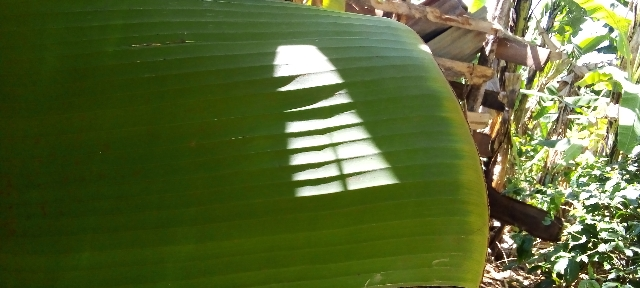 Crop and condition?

banana, healthy
